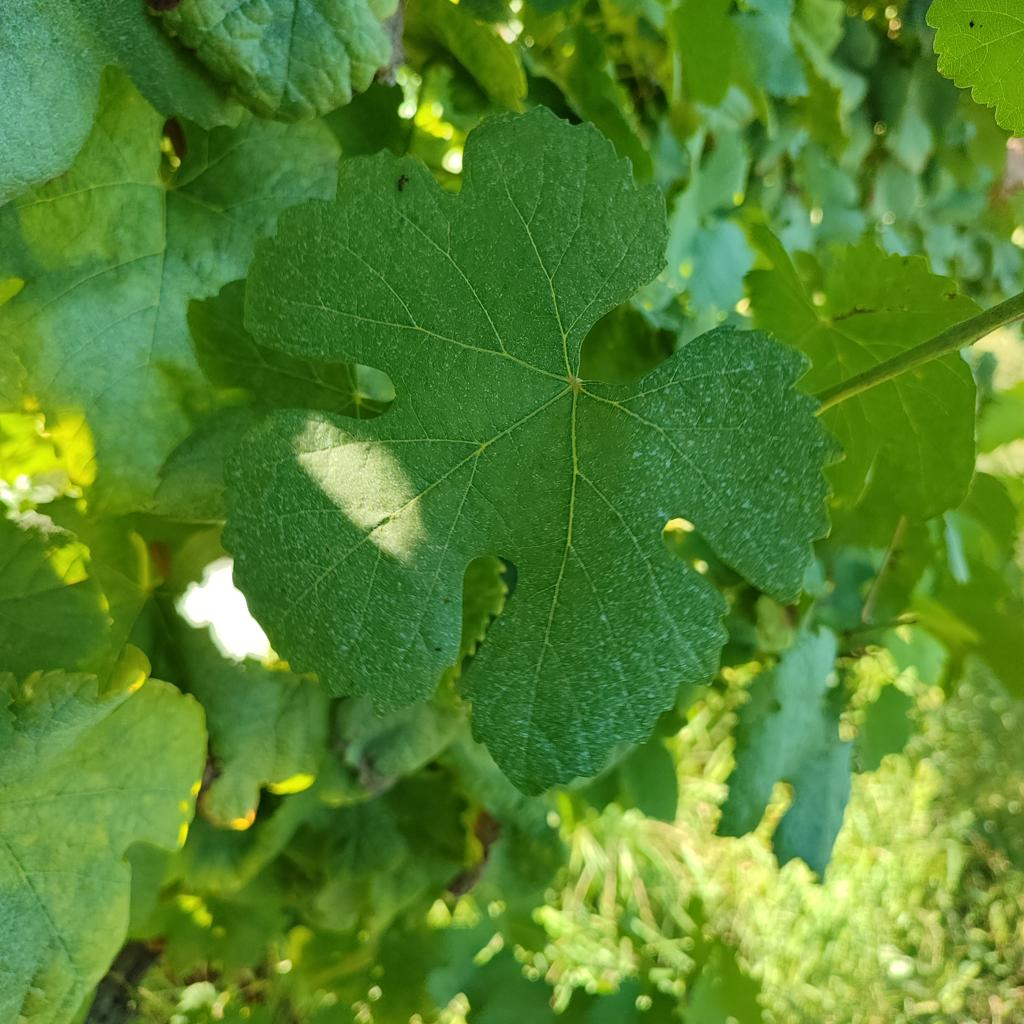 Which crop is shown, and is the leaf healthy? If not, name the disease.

grapevine, healthy
